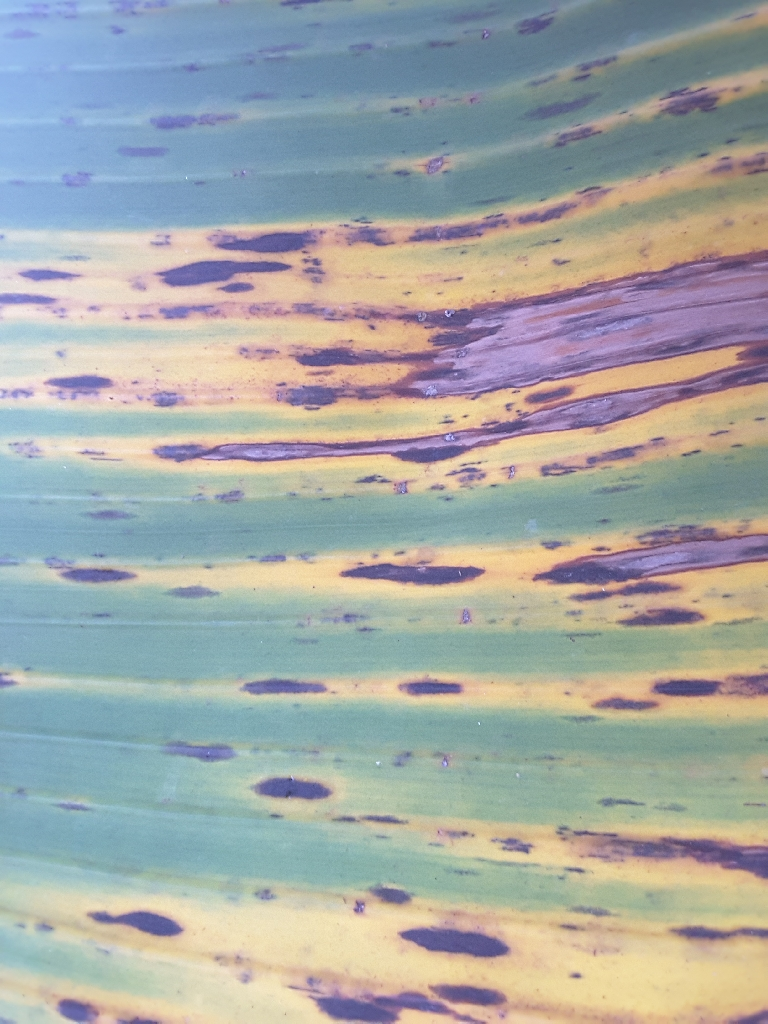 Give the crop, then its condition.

banana, black sigatoka
